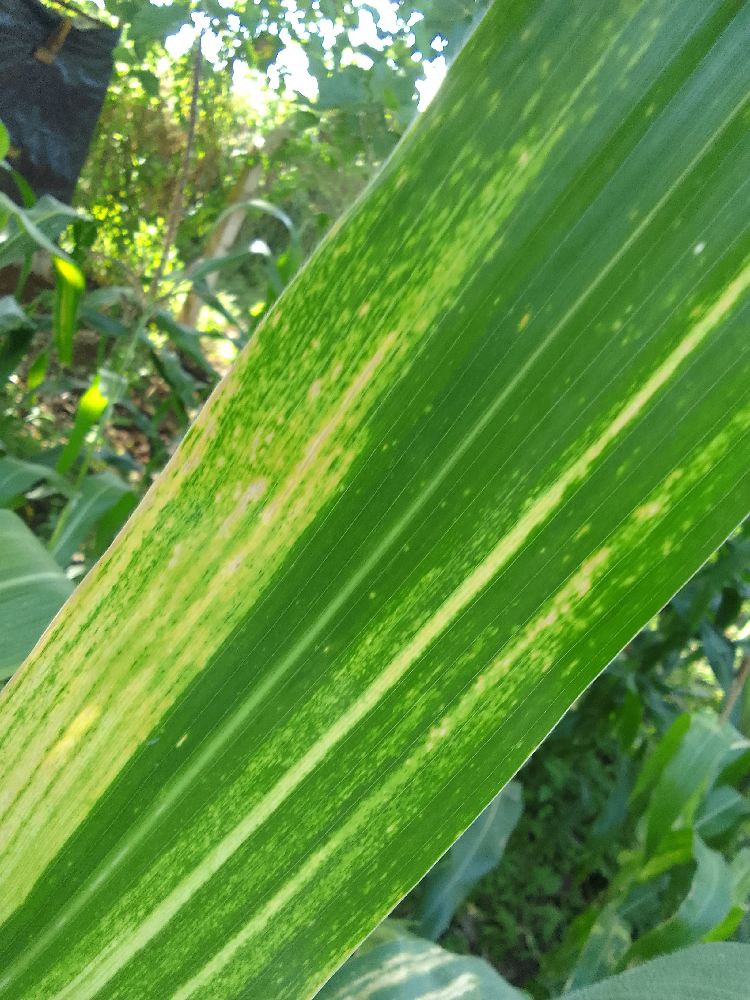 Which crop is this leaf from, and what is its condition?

maize, maize lethal necrosis
